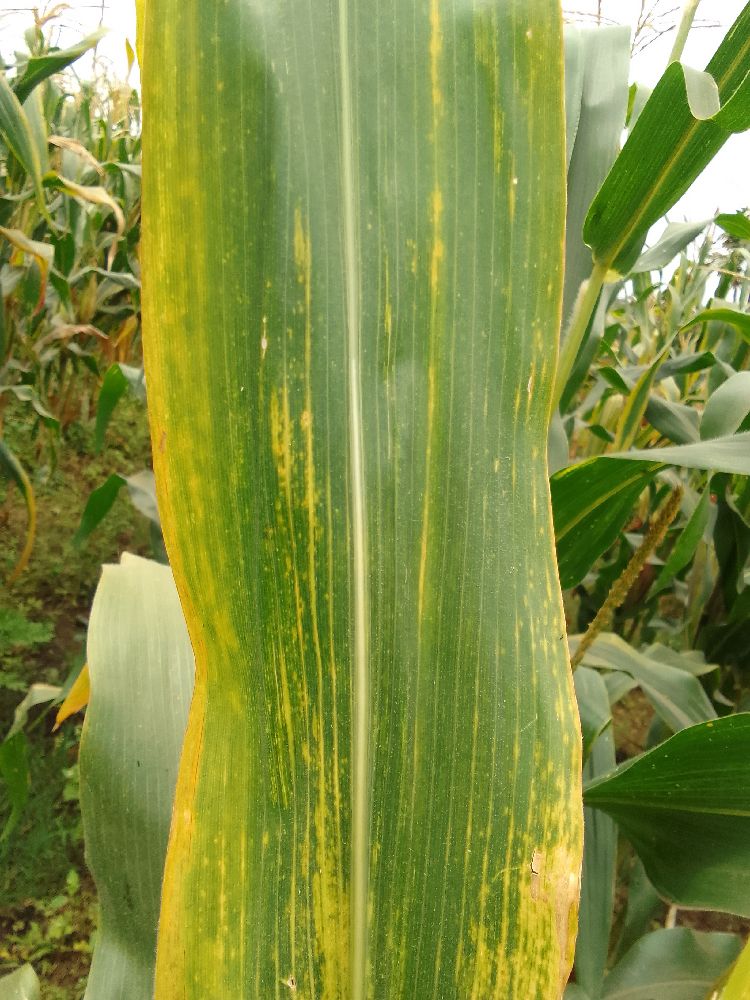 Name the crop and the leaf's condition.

maize, maize lethal necrosis
